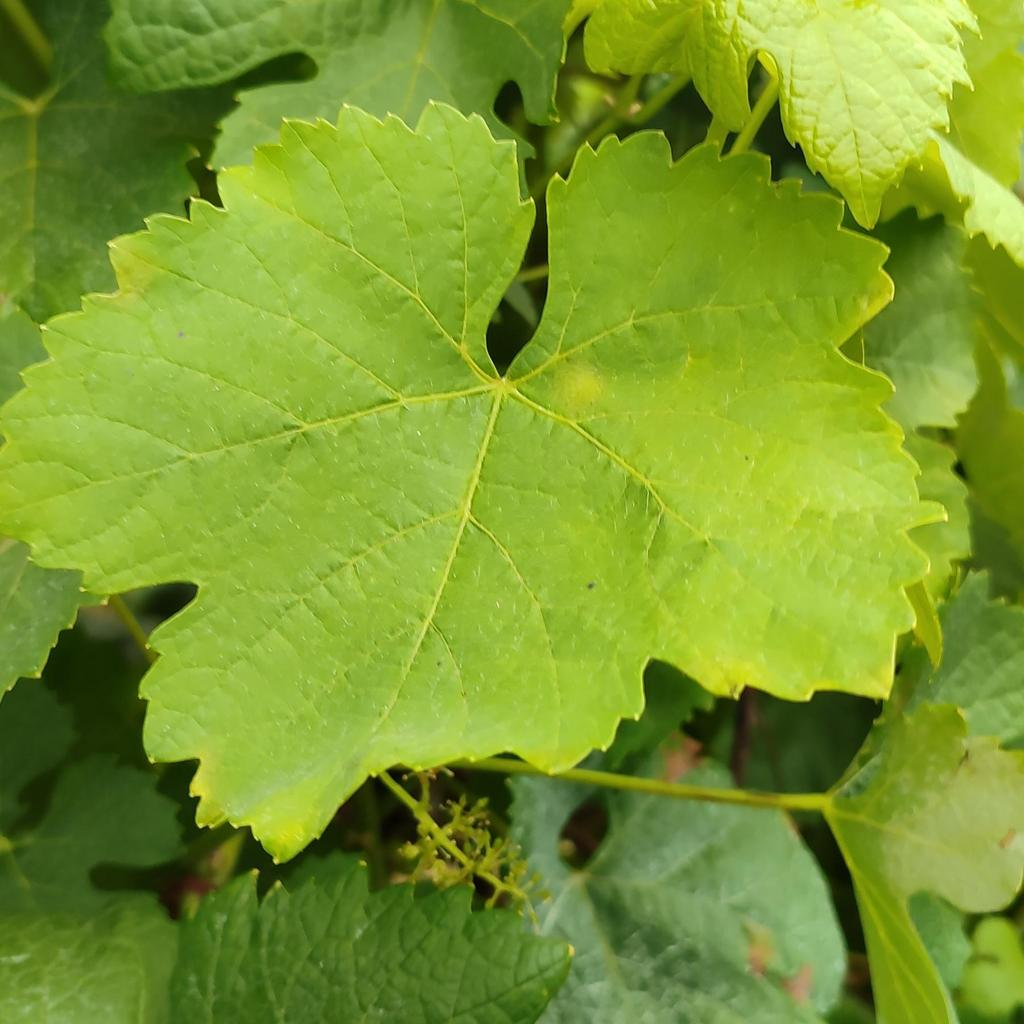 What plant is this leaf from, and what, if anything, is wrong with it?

grapevine, downy mildew
